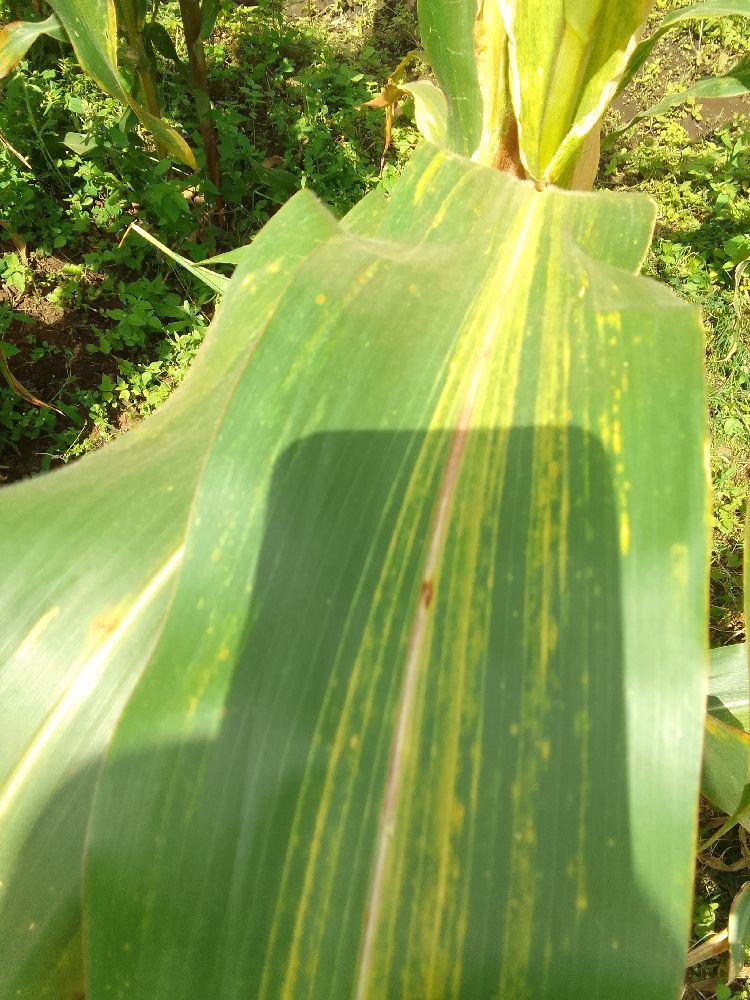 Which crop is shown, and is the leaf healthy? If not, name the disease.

maize, maize lethal necrosis
